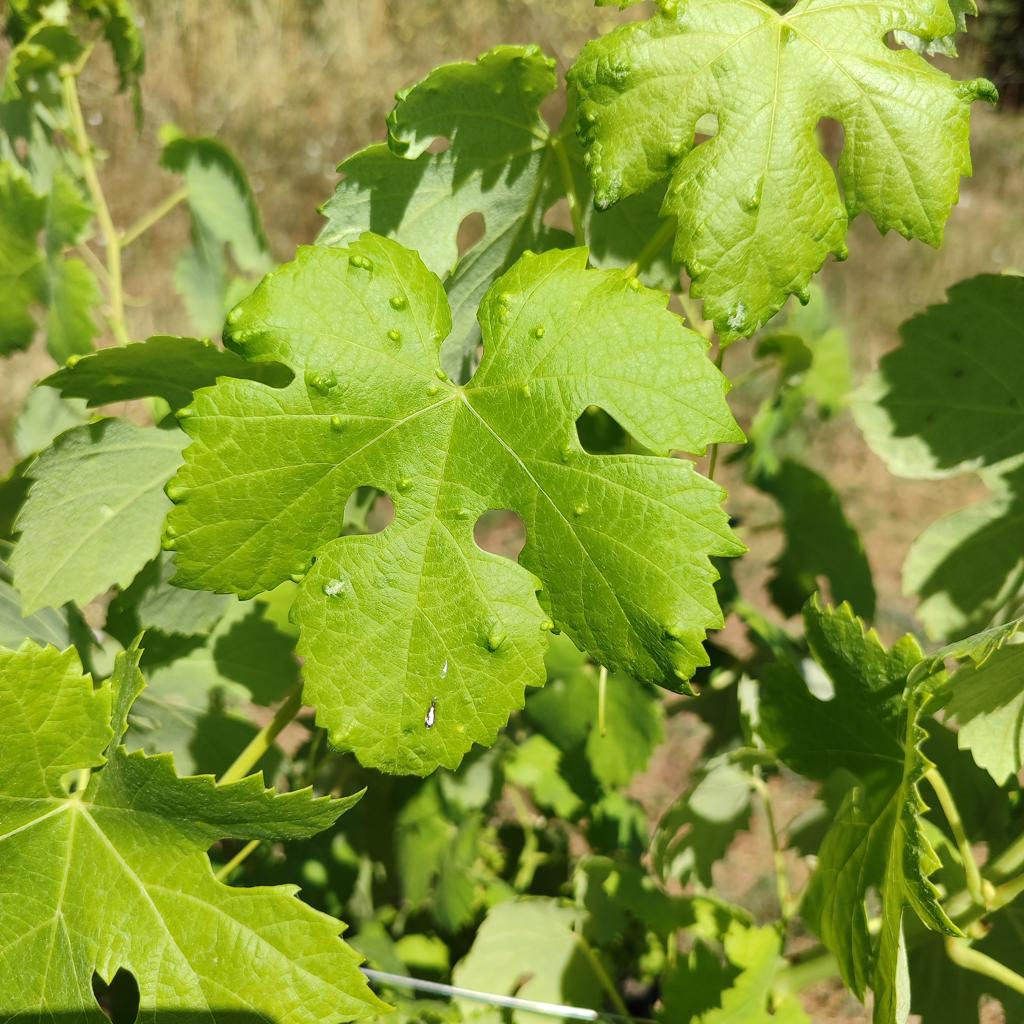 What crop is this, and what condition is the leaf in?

grapevine, erineum mite
